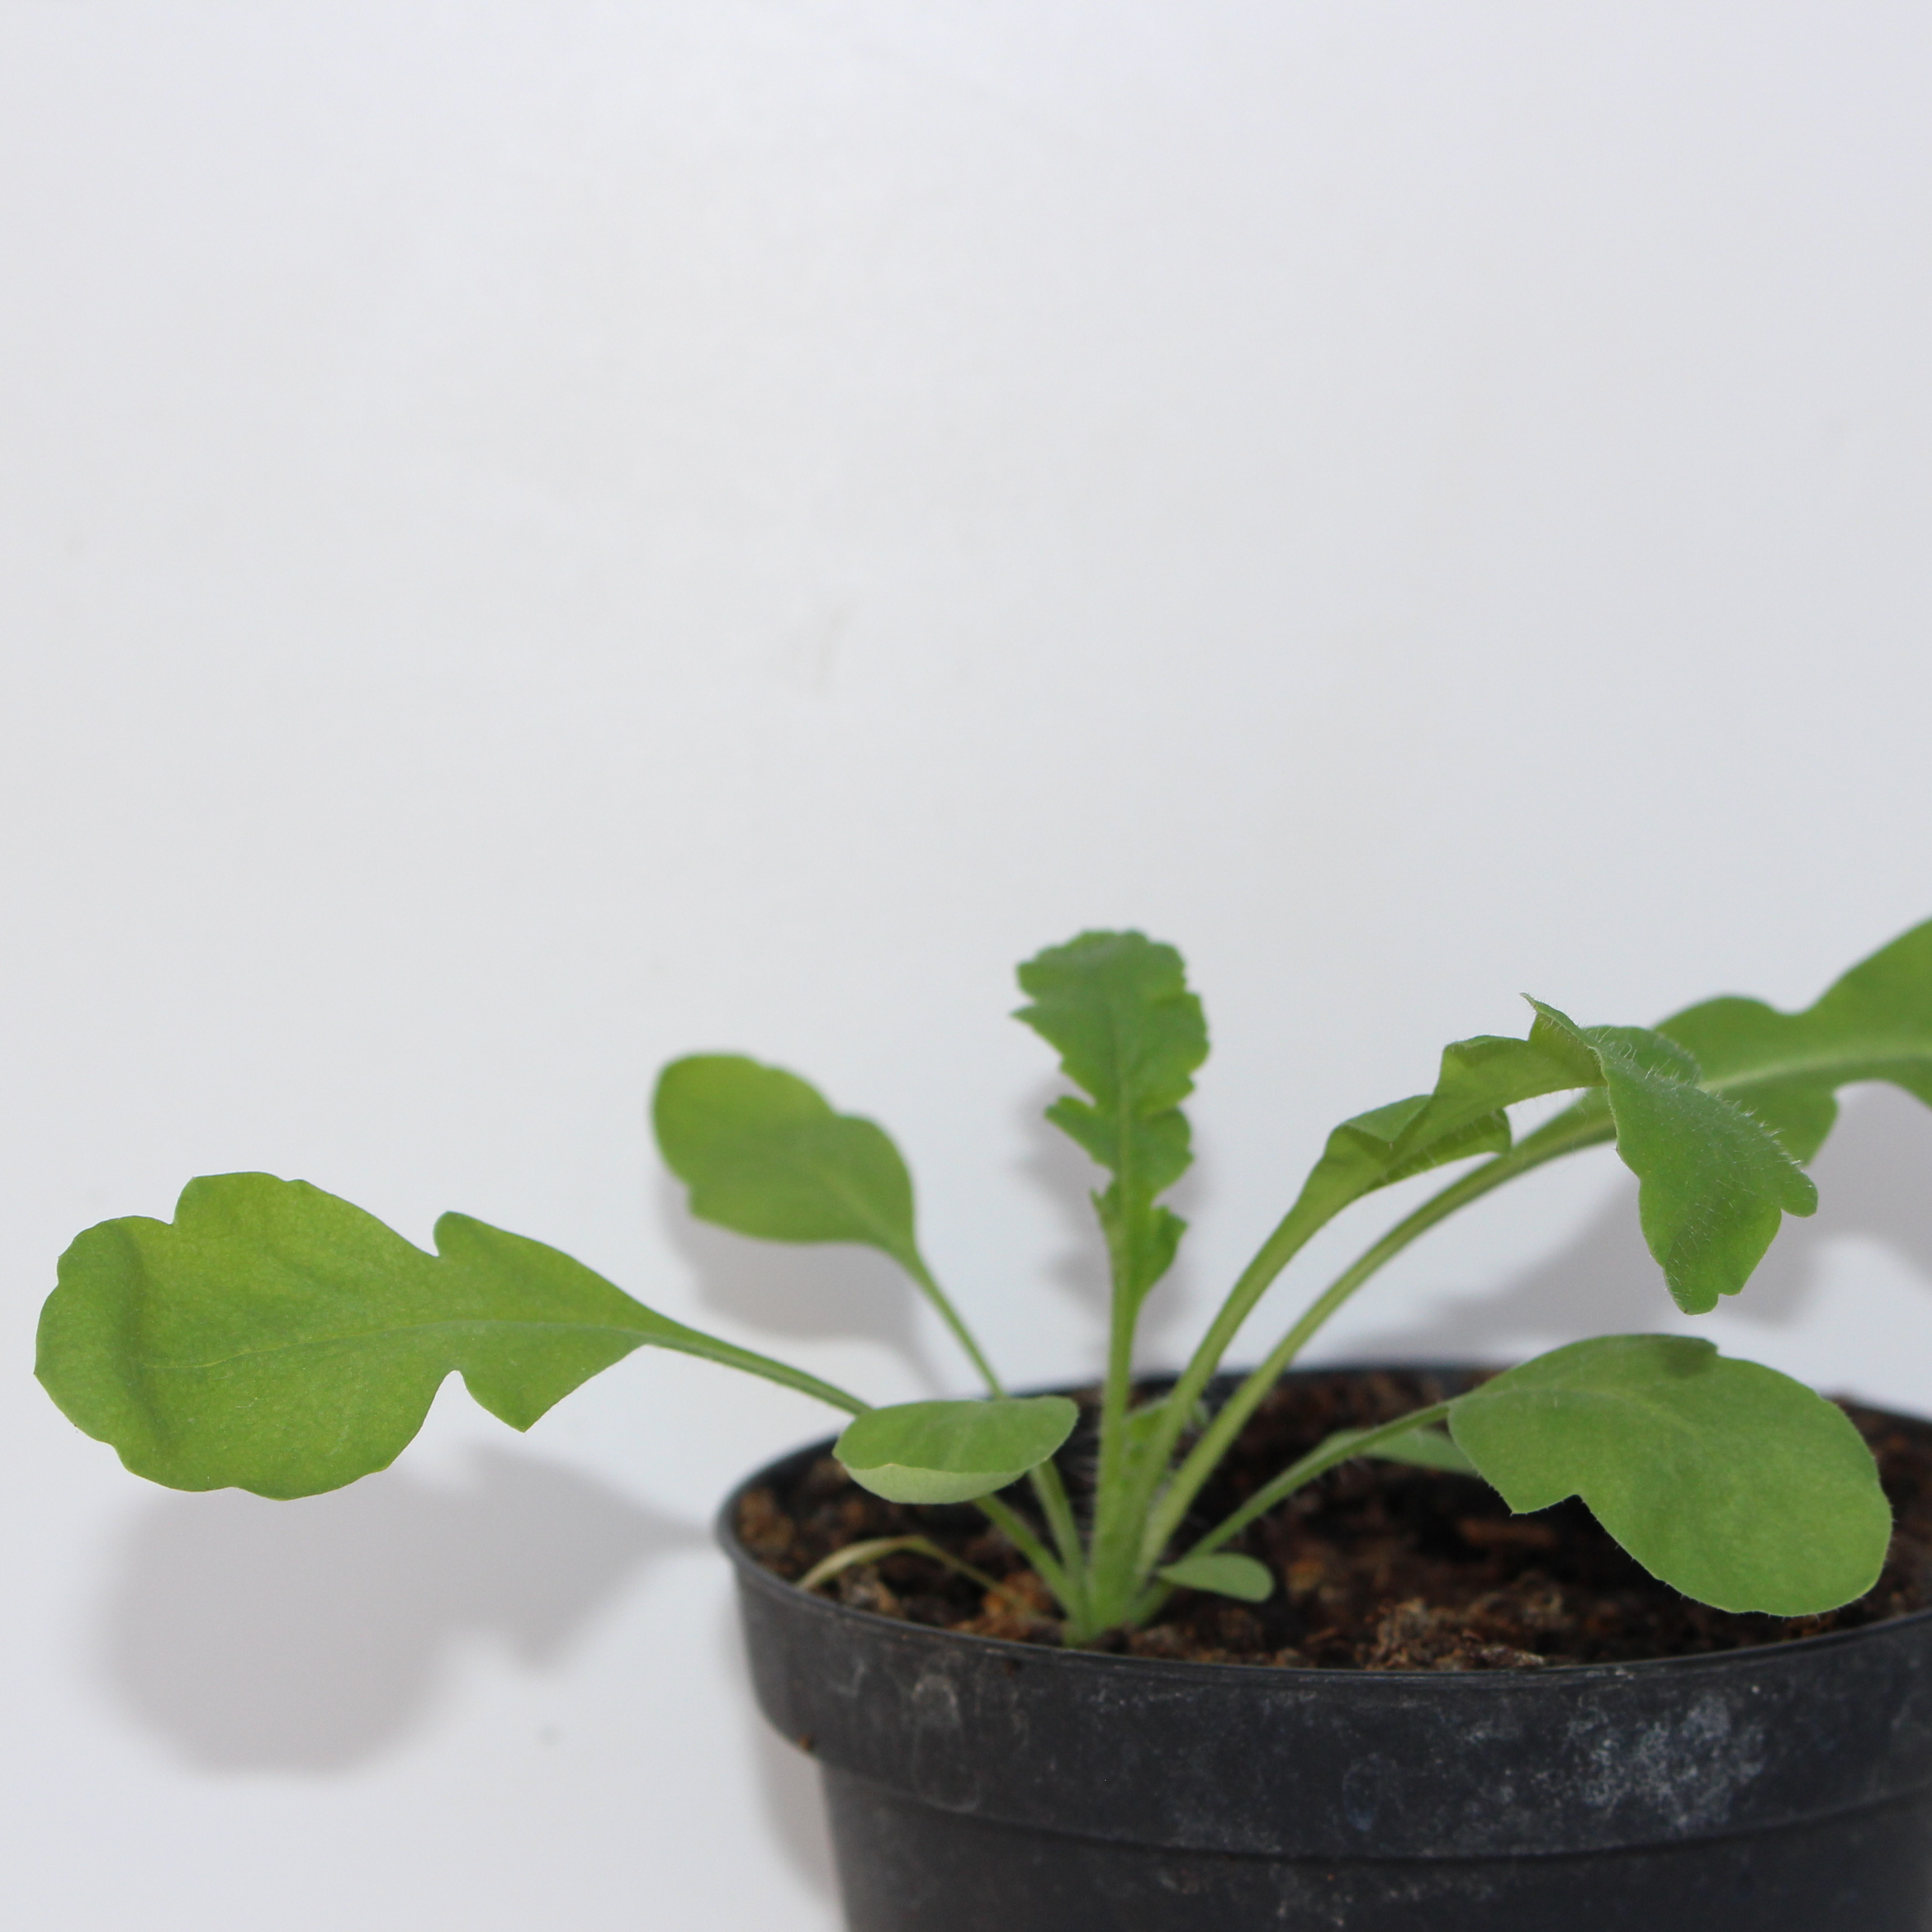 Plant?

Papaver rhoeas
